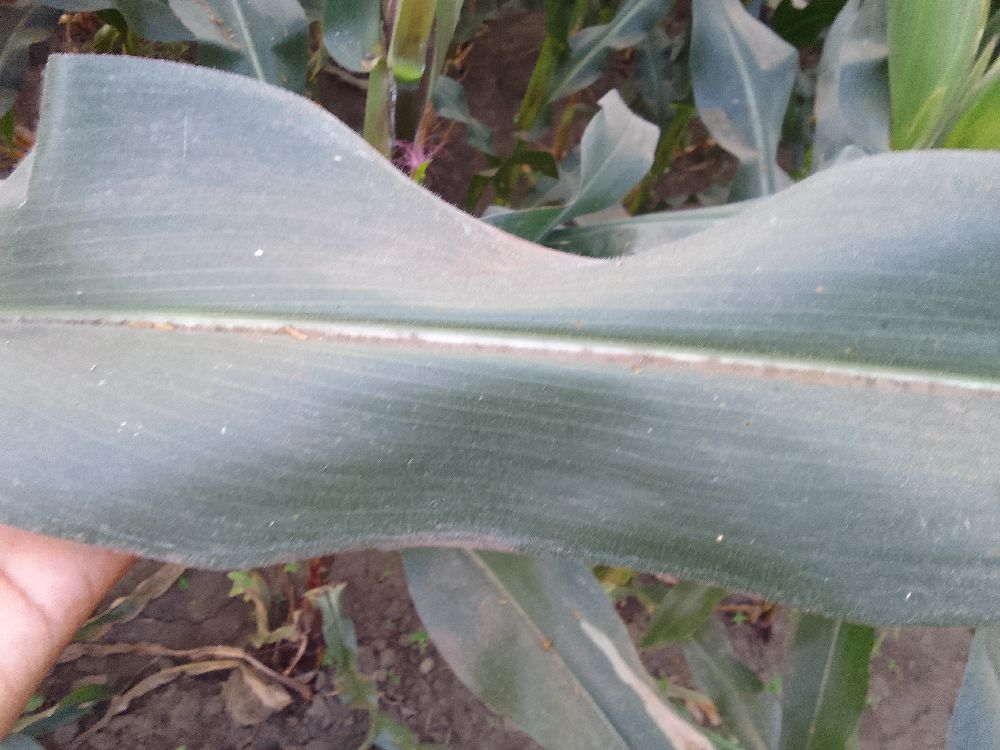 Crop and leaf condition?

maize, healthy
